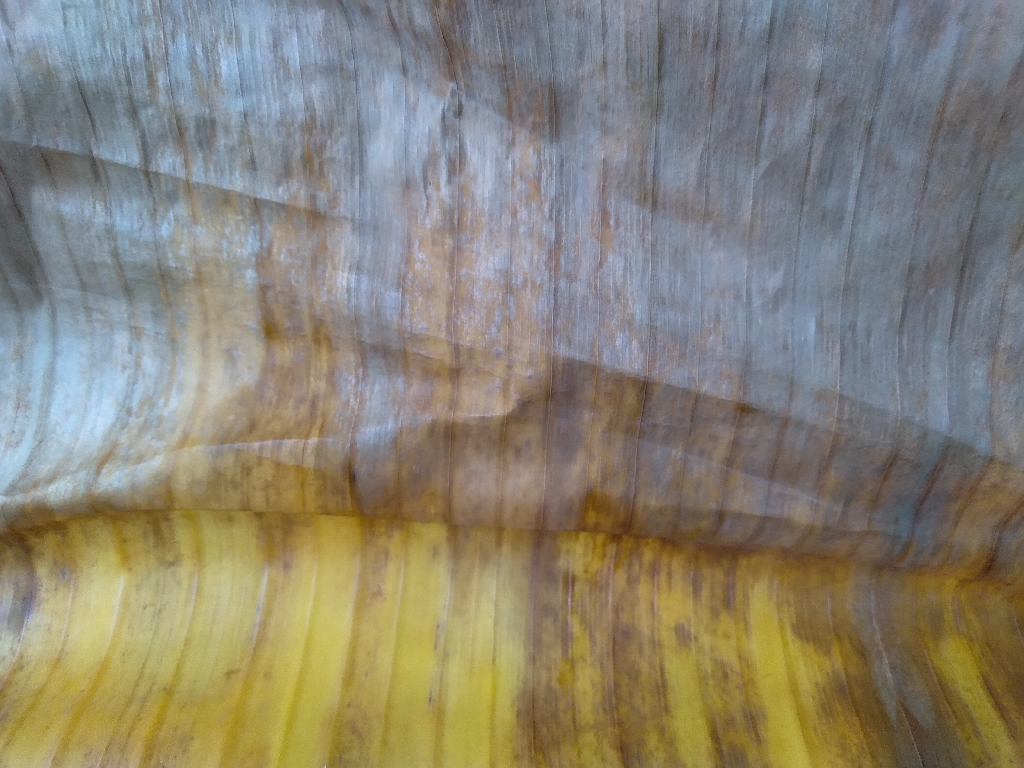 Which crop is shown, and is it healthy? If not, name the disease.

banana, fusarium wilt race 1
